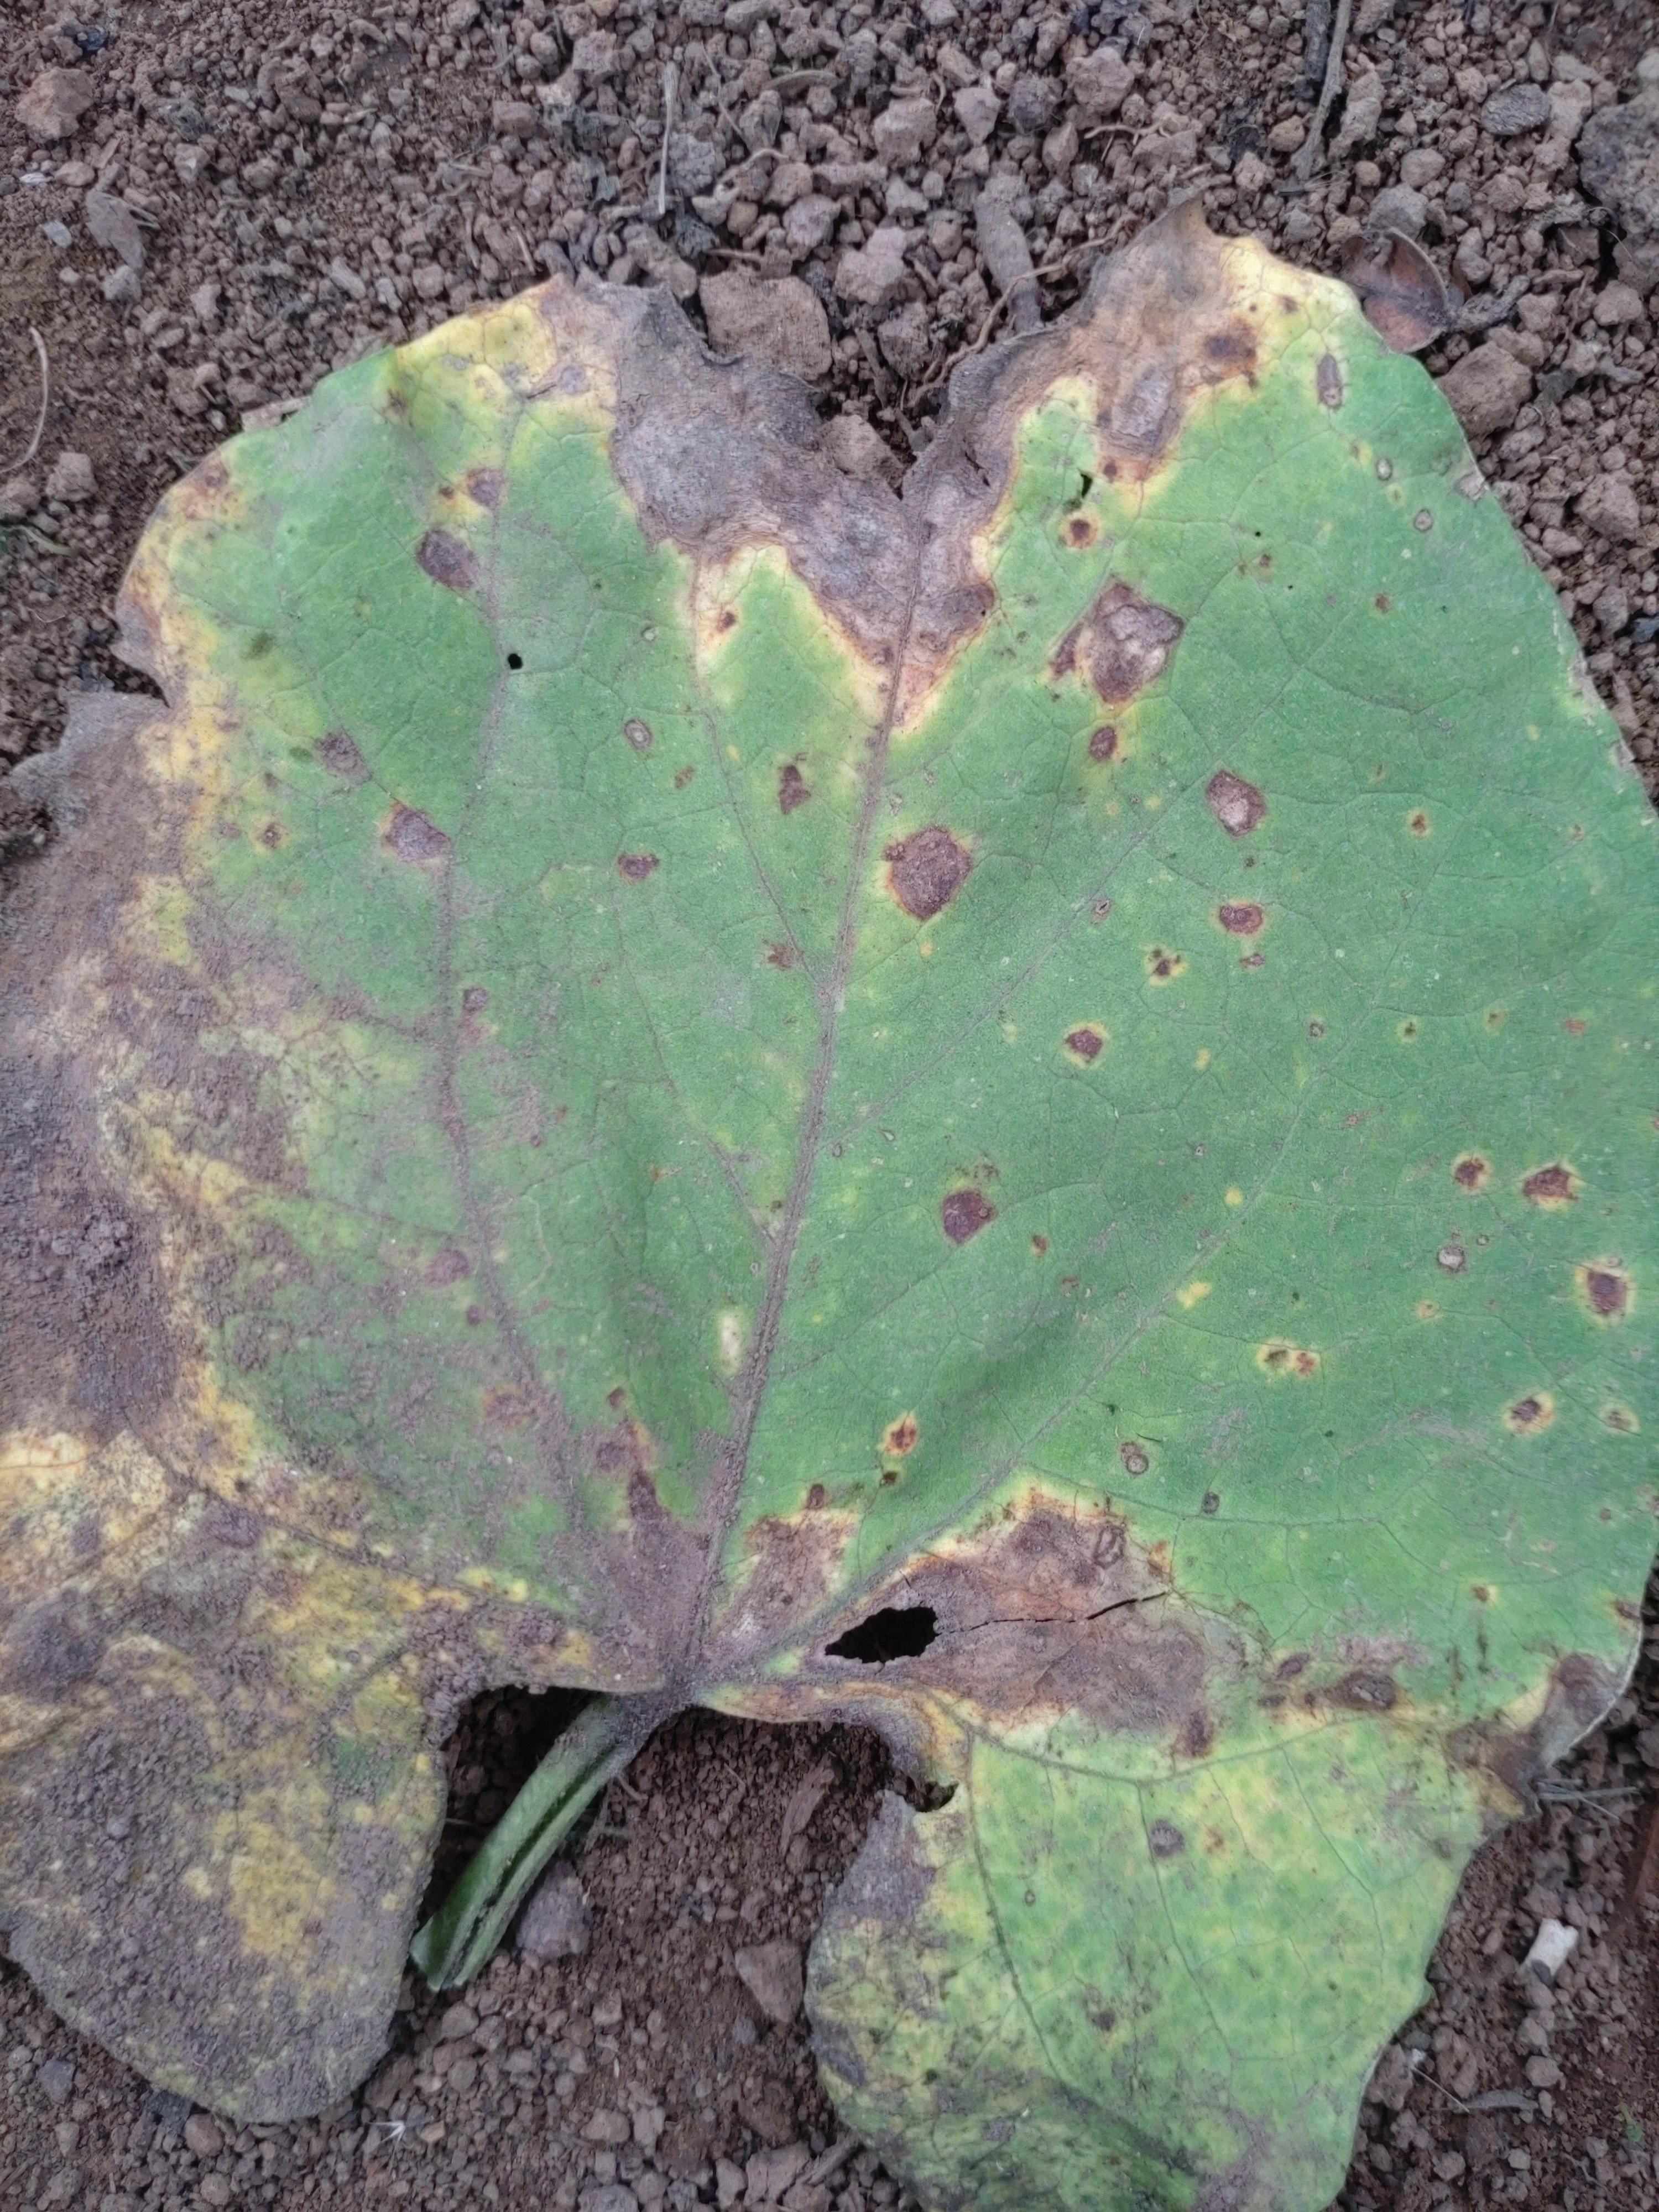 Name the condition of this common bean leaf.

anthracnose
